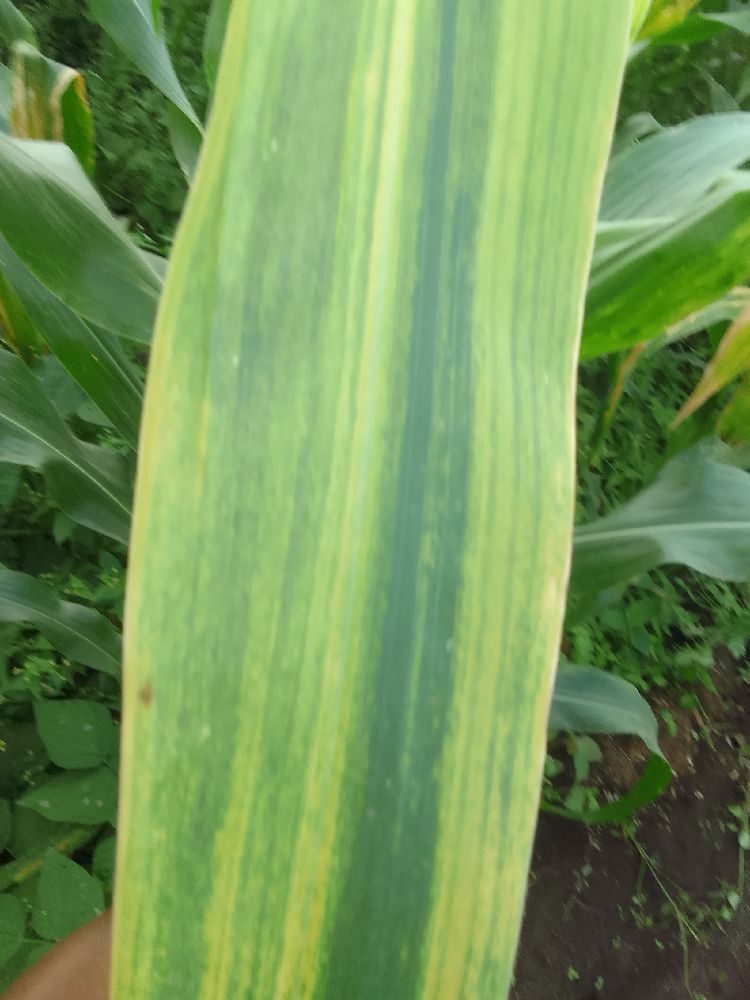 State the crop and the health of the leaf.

maize, maize lethal necrosis
